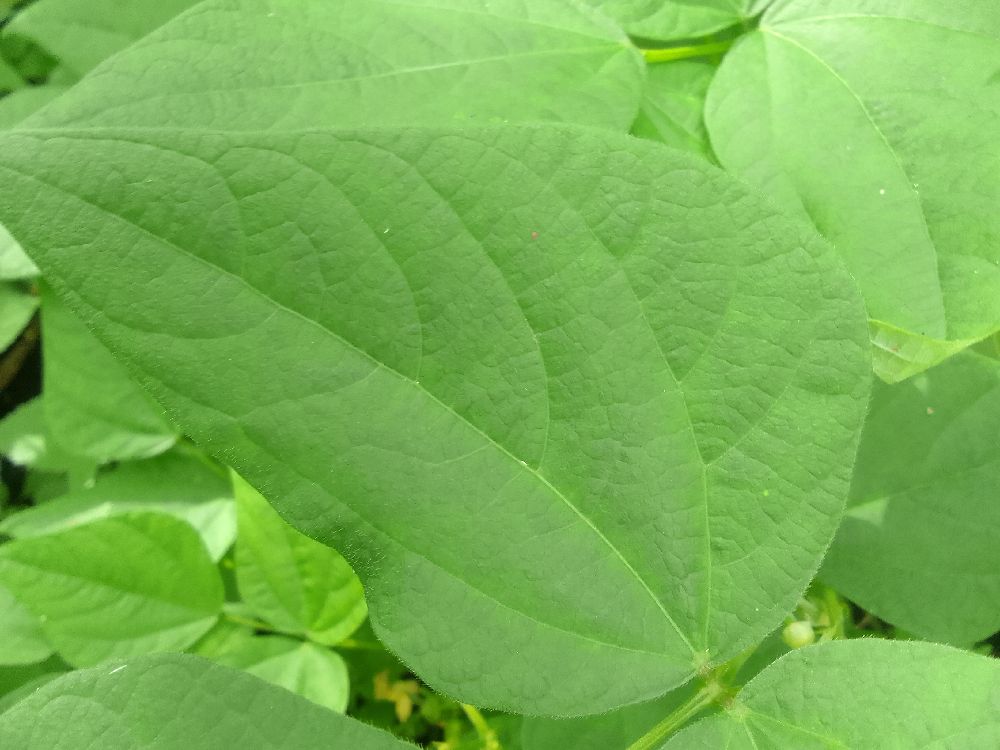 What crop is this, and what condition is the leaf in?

common bean, healthy
